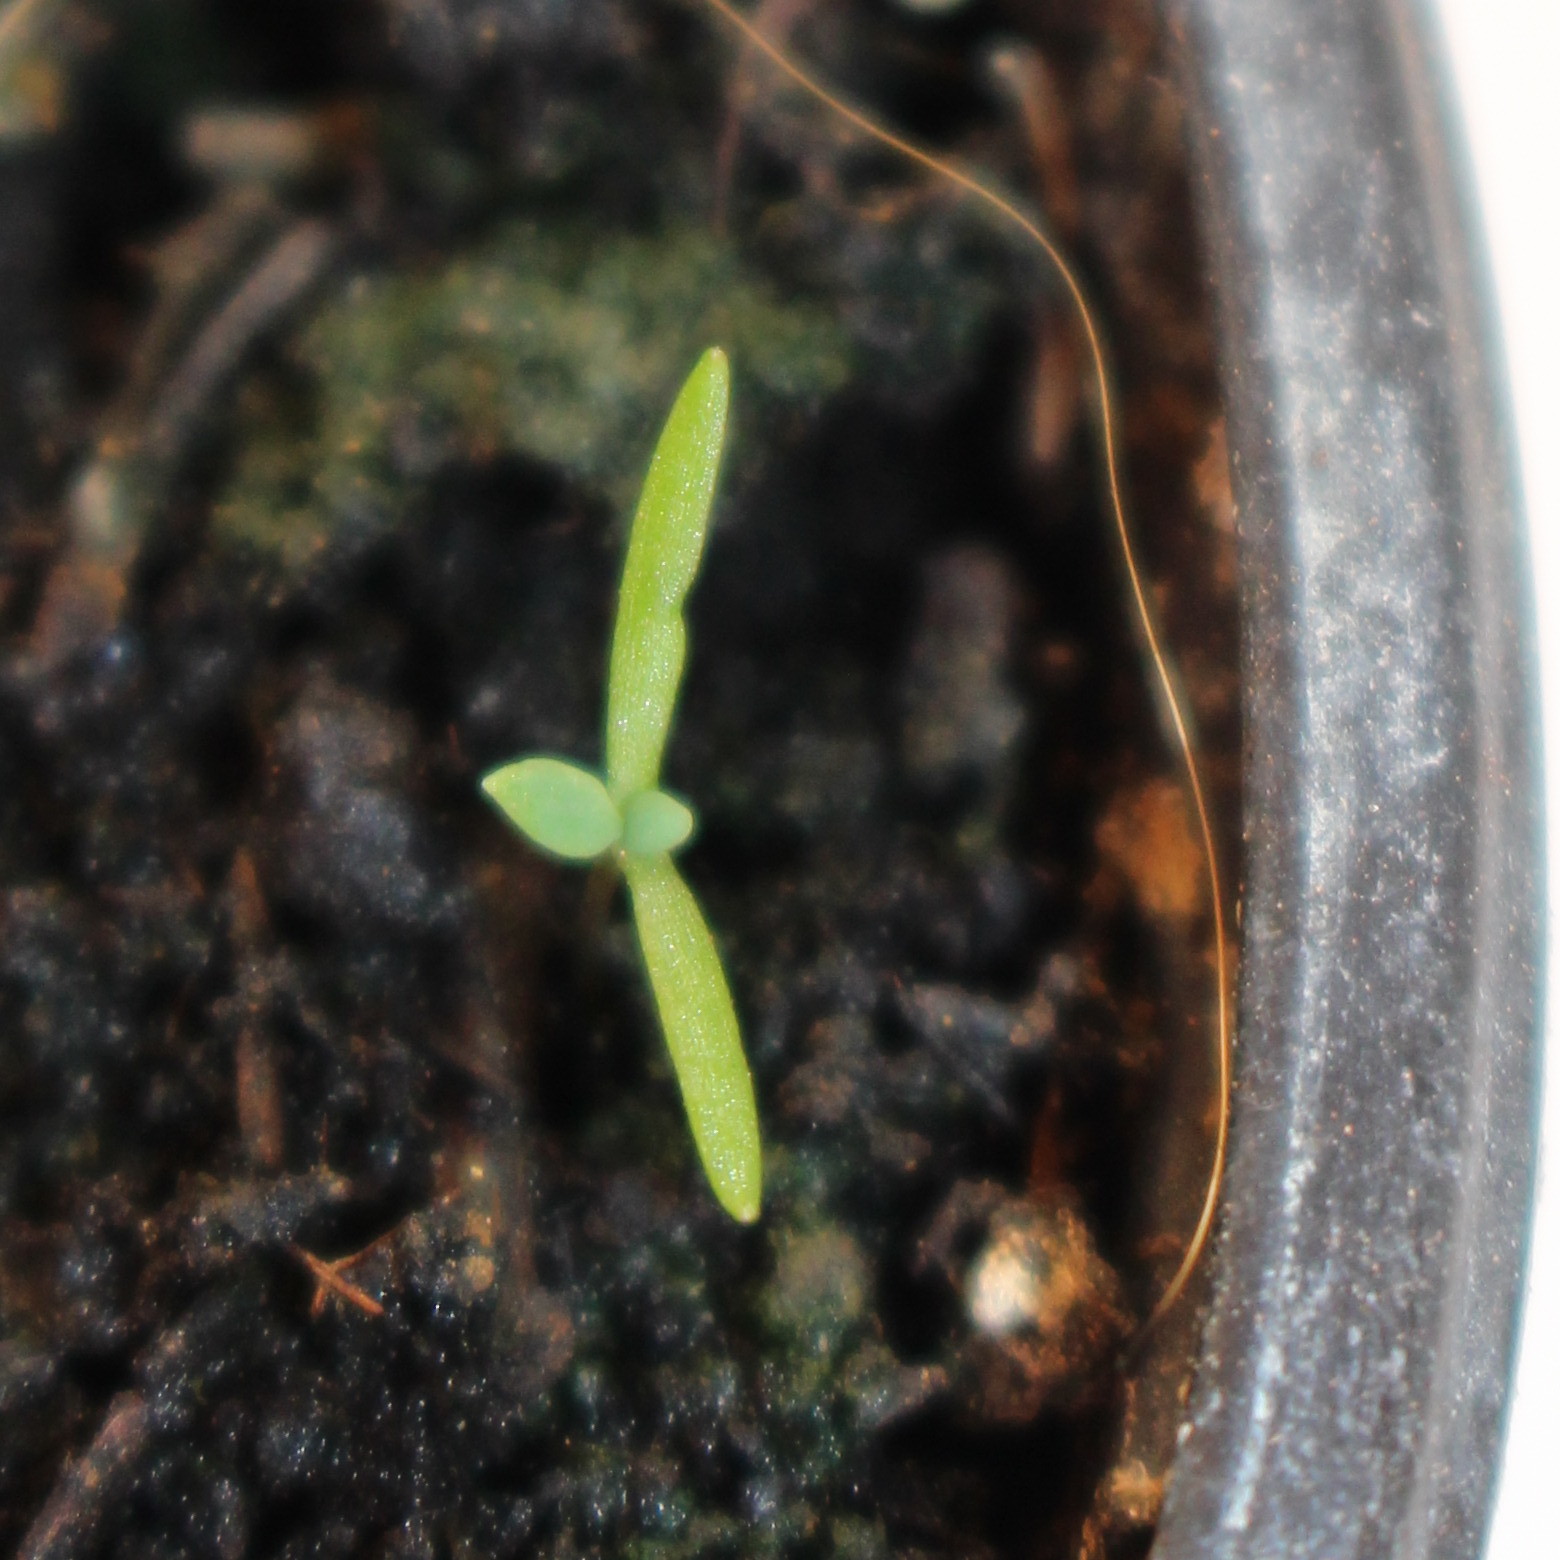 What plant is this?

Papaver rhoeas
